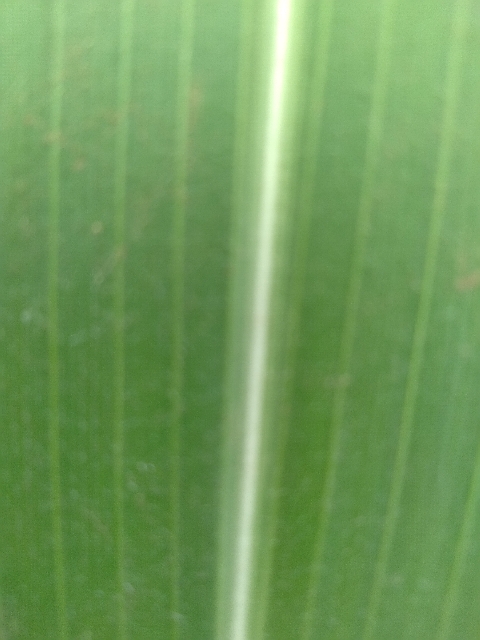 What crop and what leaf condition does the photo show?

maize, healthy
